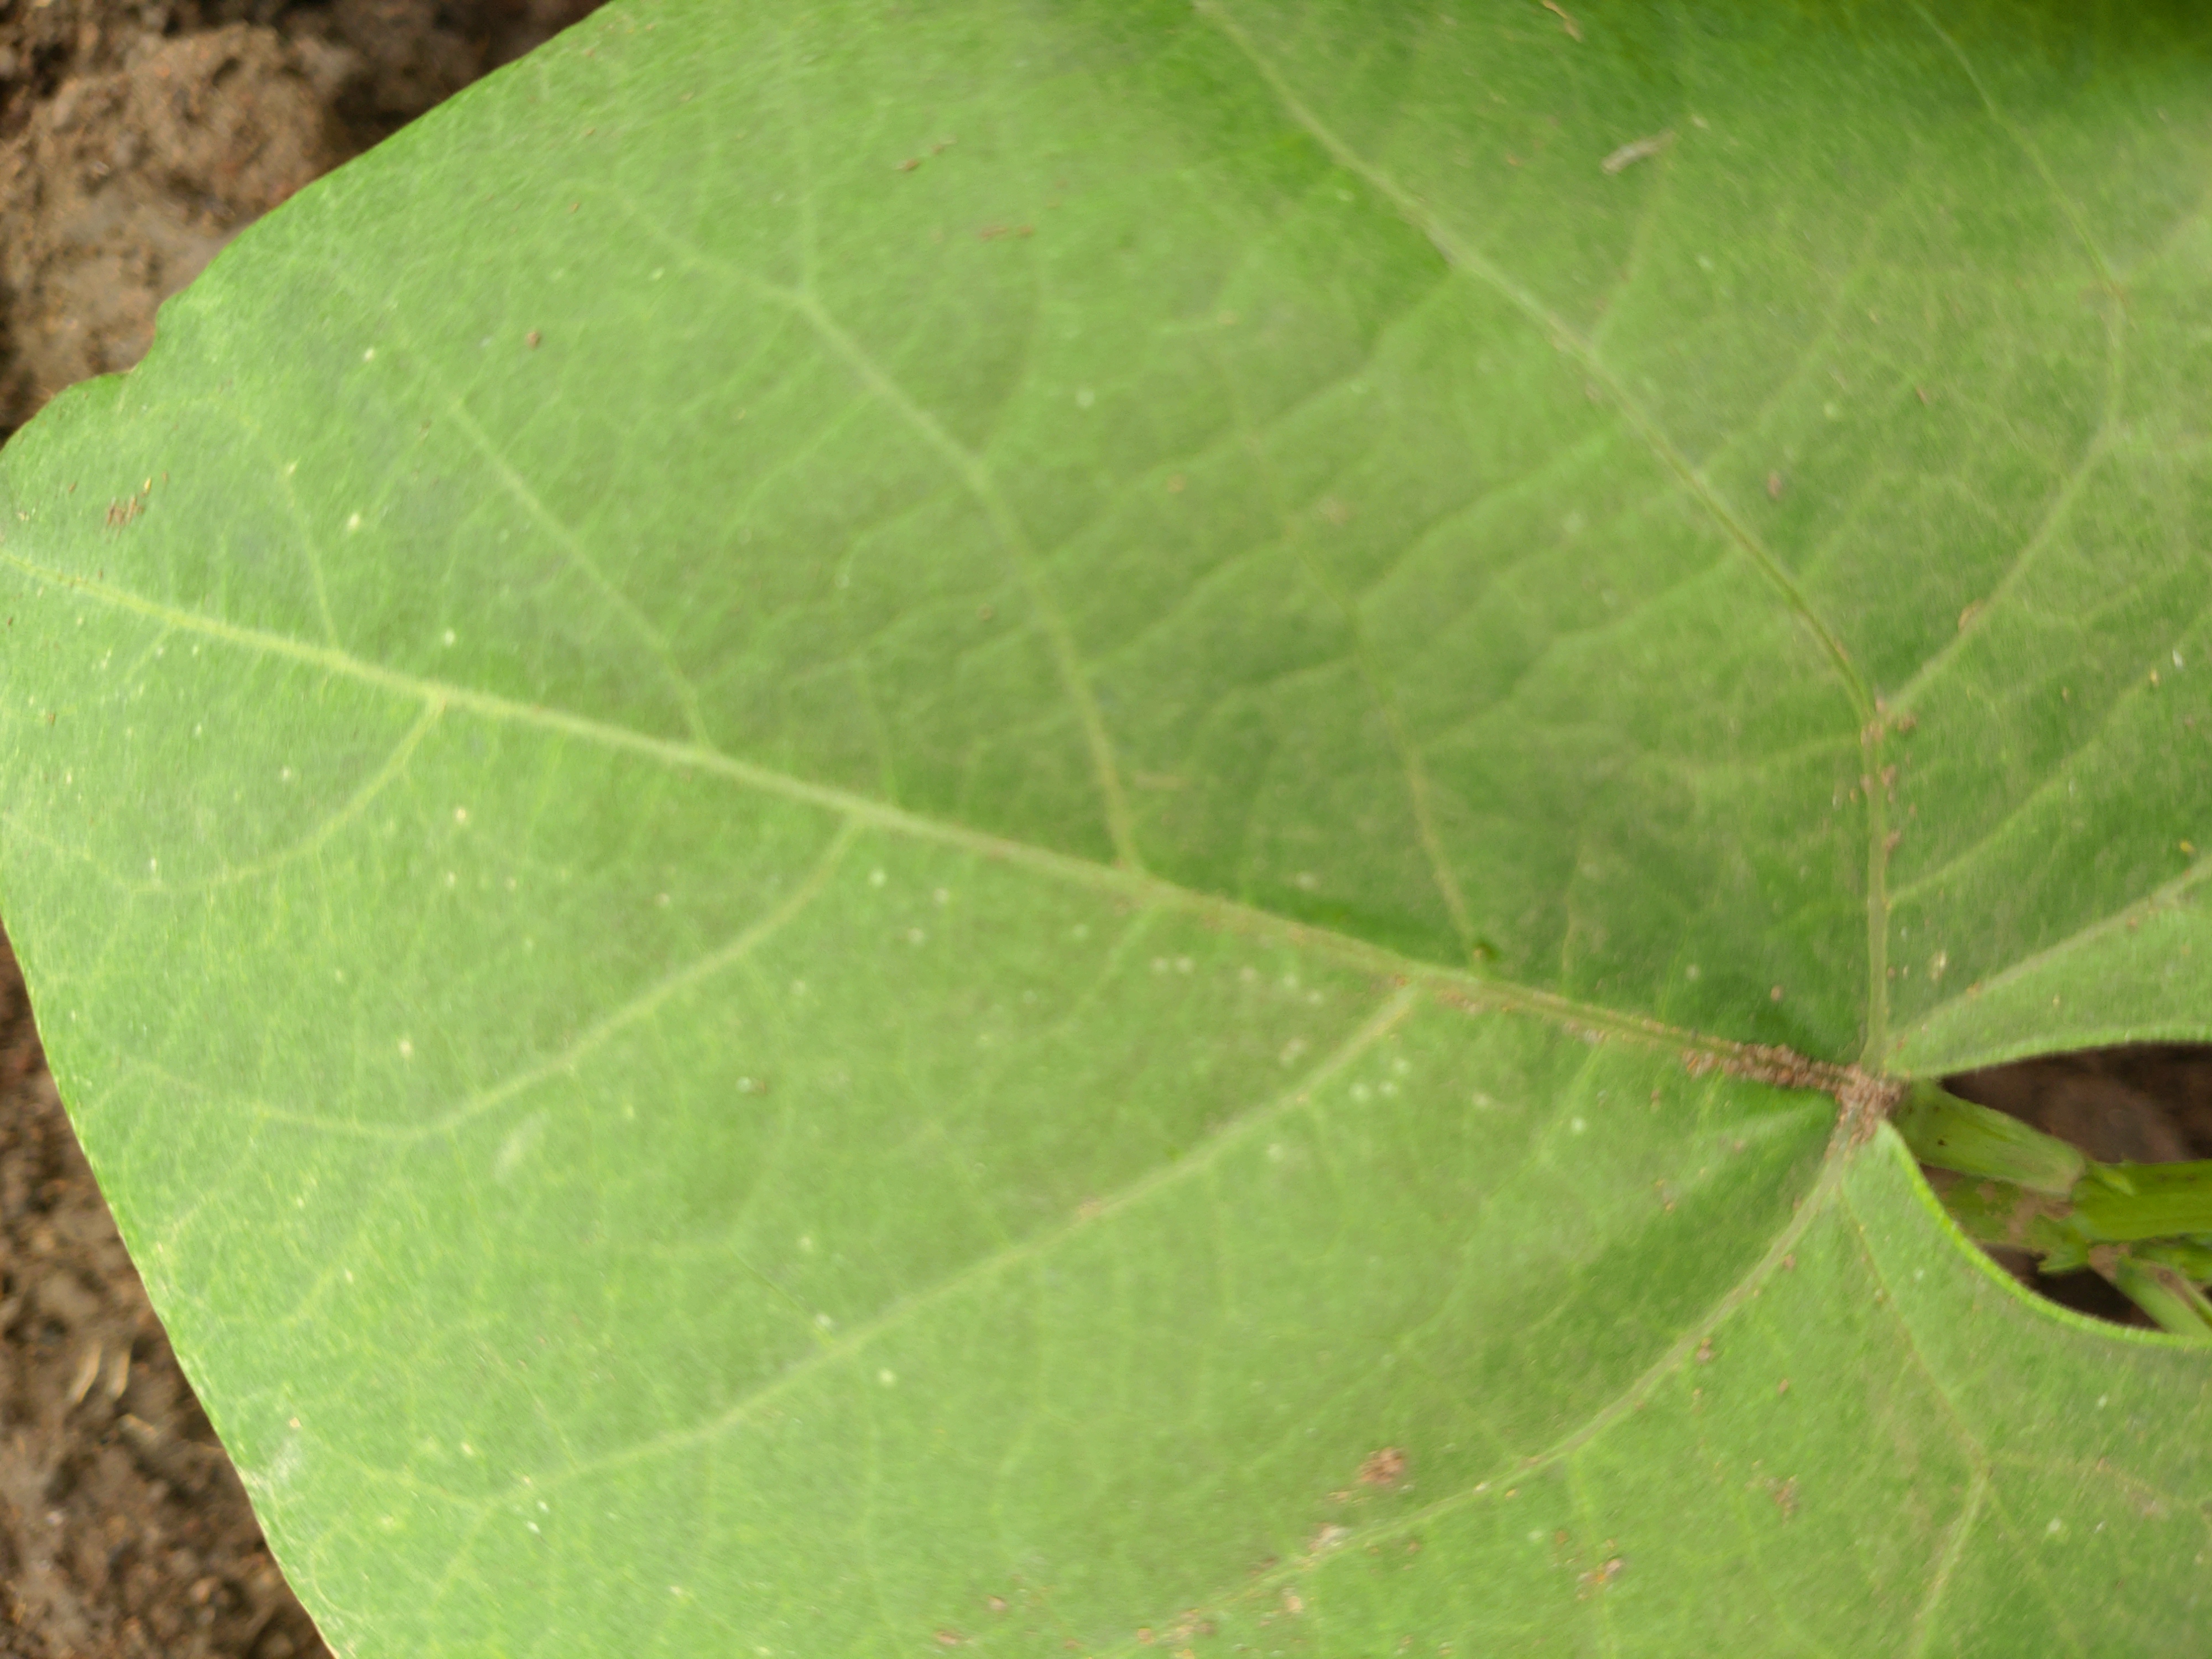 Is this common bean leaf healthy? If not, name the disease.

healthy
